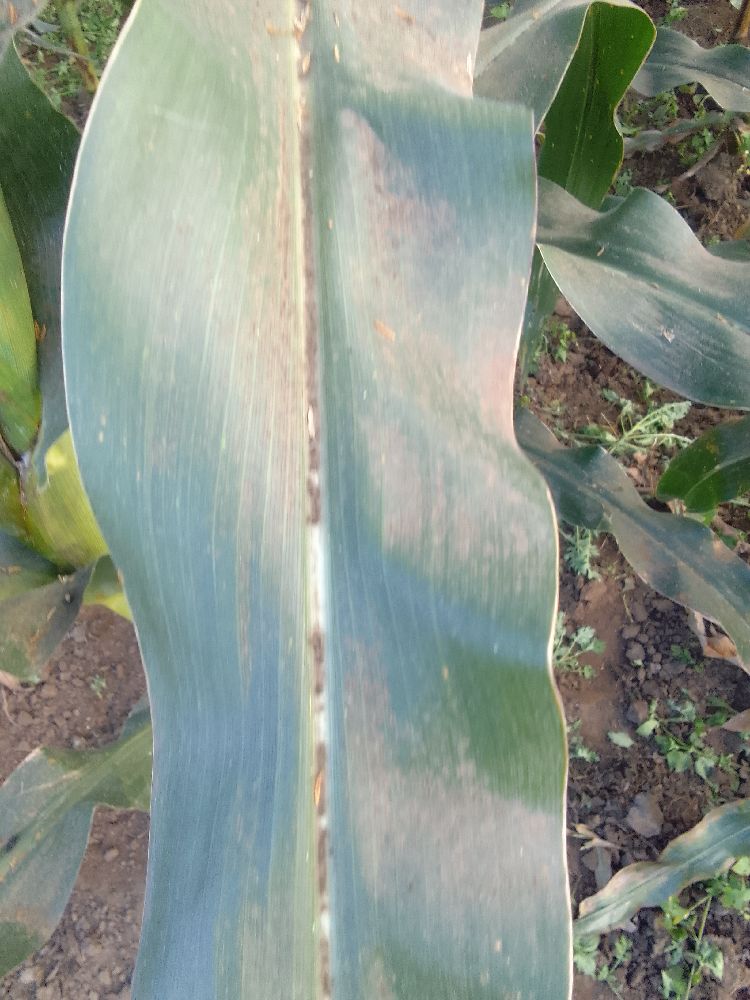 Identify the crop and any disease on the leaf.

maize, healthy
